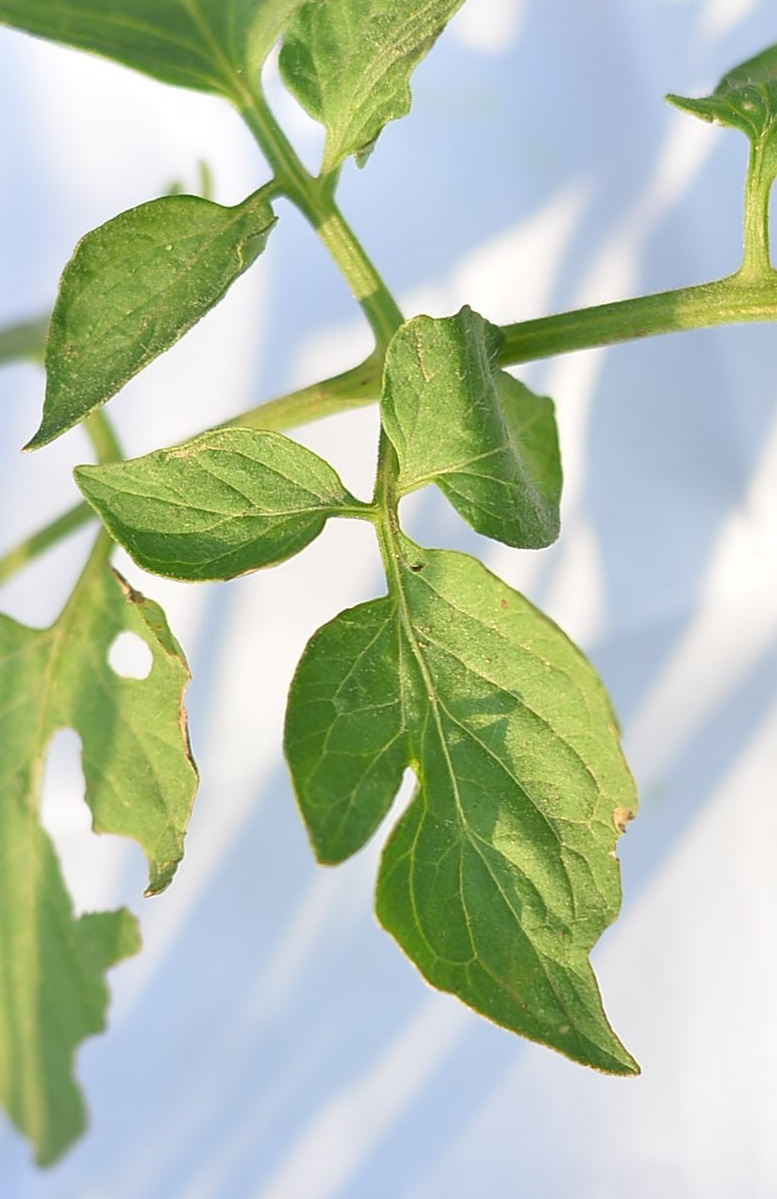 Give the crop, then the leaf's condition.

tomato, infected
